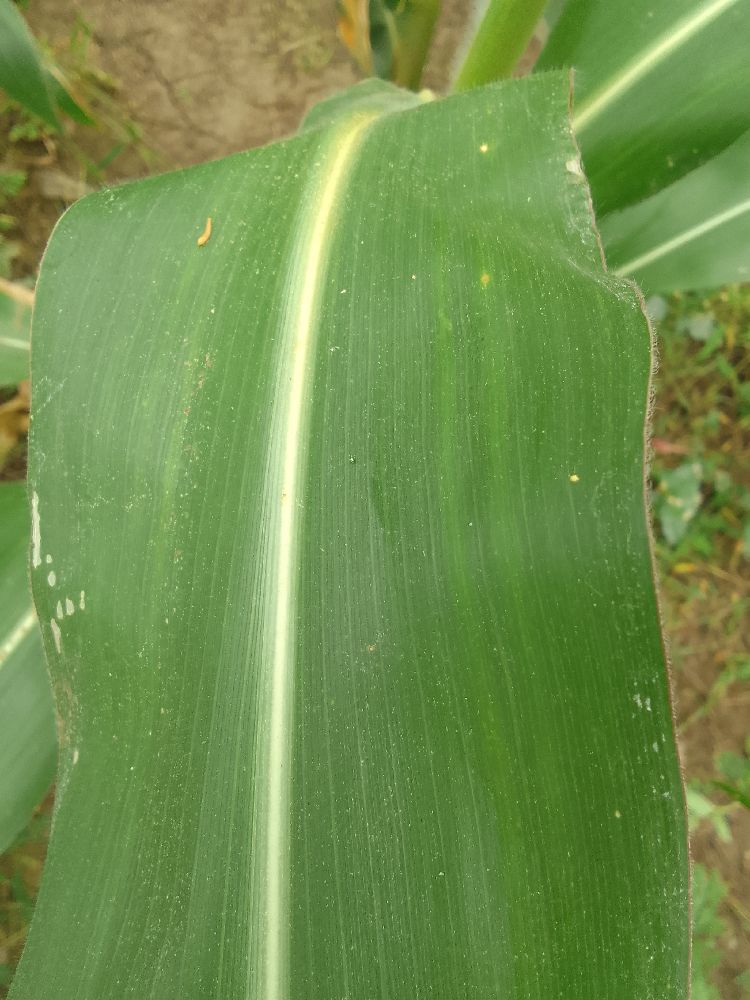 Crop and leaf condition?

maize, healthy
